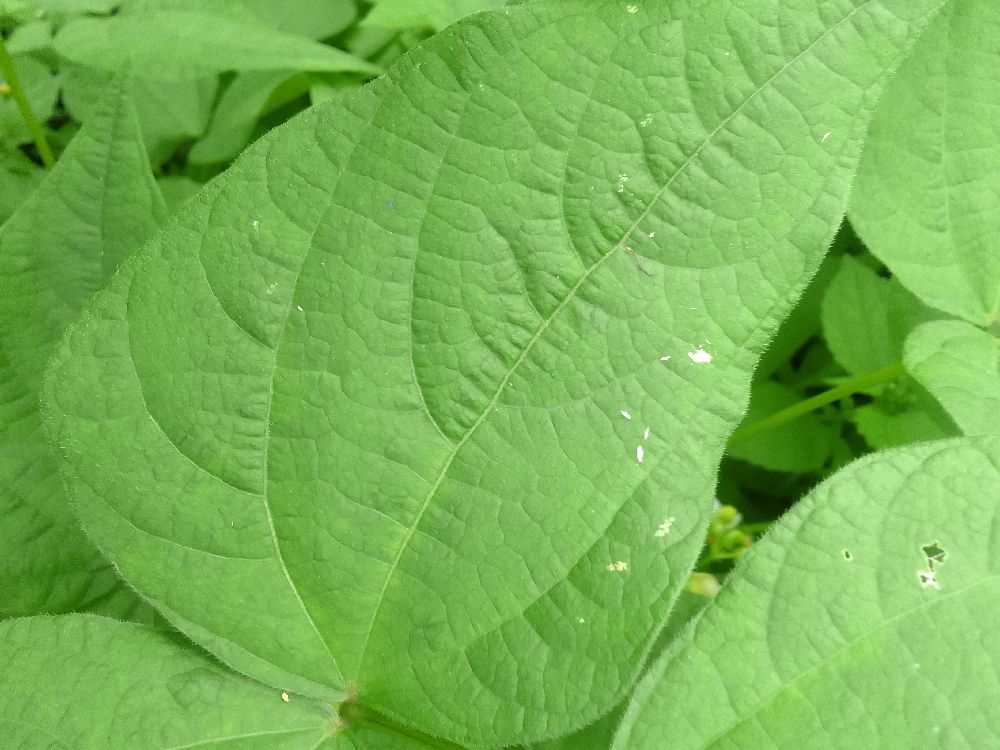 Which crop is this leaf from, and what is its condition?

common bean, healthy
